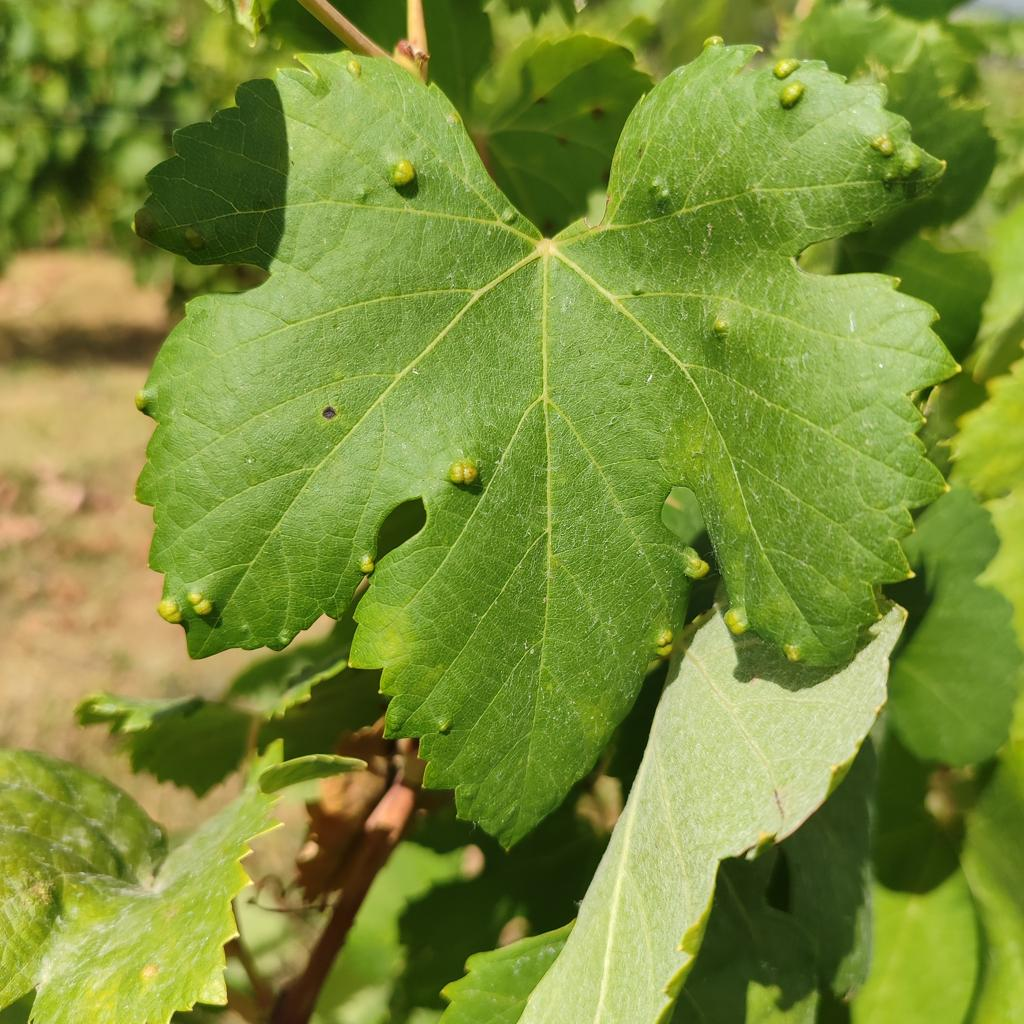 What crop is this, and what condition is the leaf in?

grapevine, erineum mite
